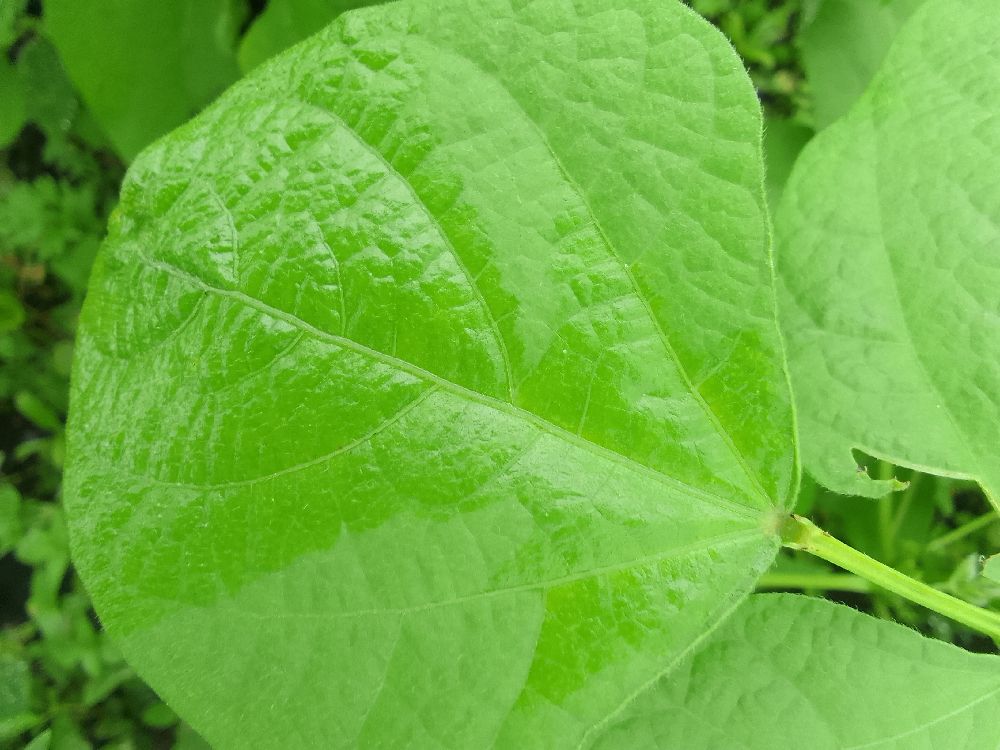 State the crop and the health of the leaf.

common bean, healthy
